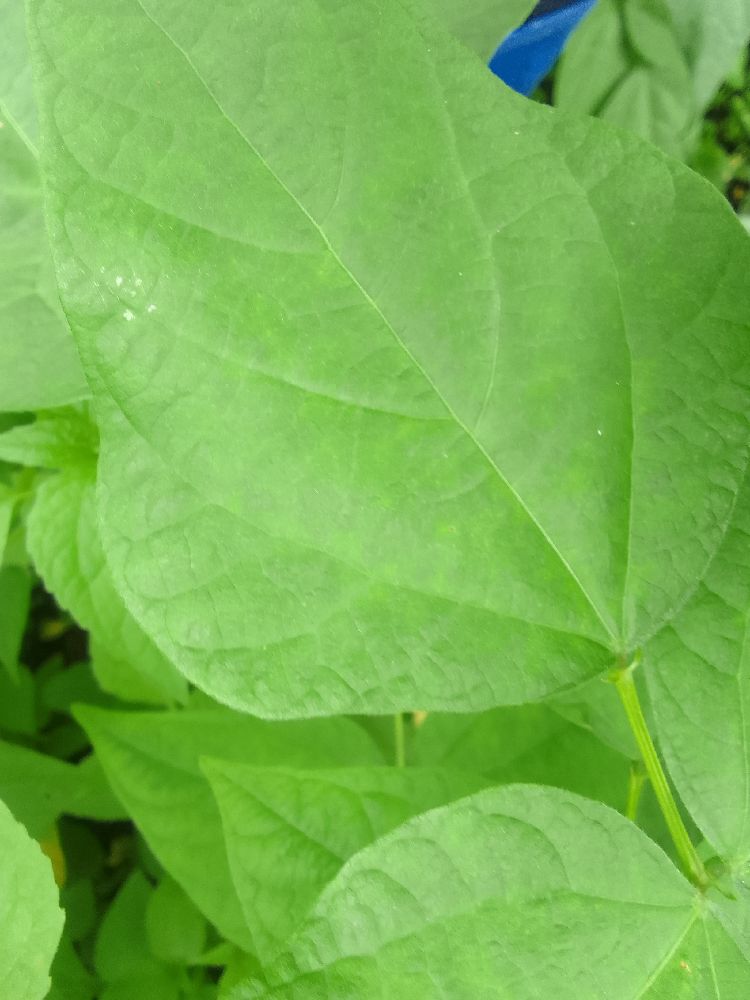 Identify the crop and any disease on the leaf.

common bean, healthy
